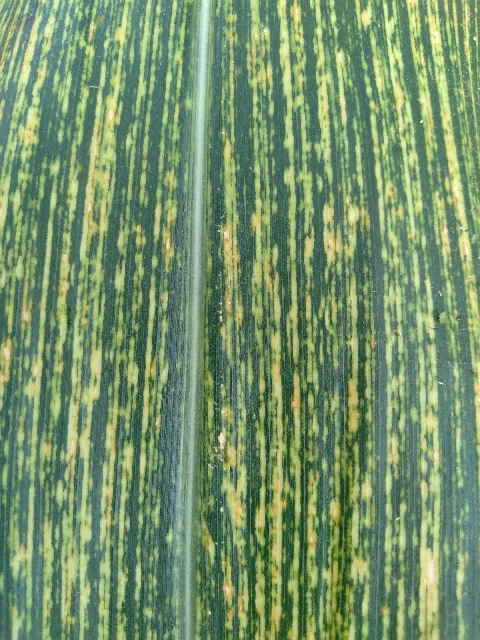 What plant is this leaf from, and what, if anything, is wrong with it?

maize, maize streak virus
